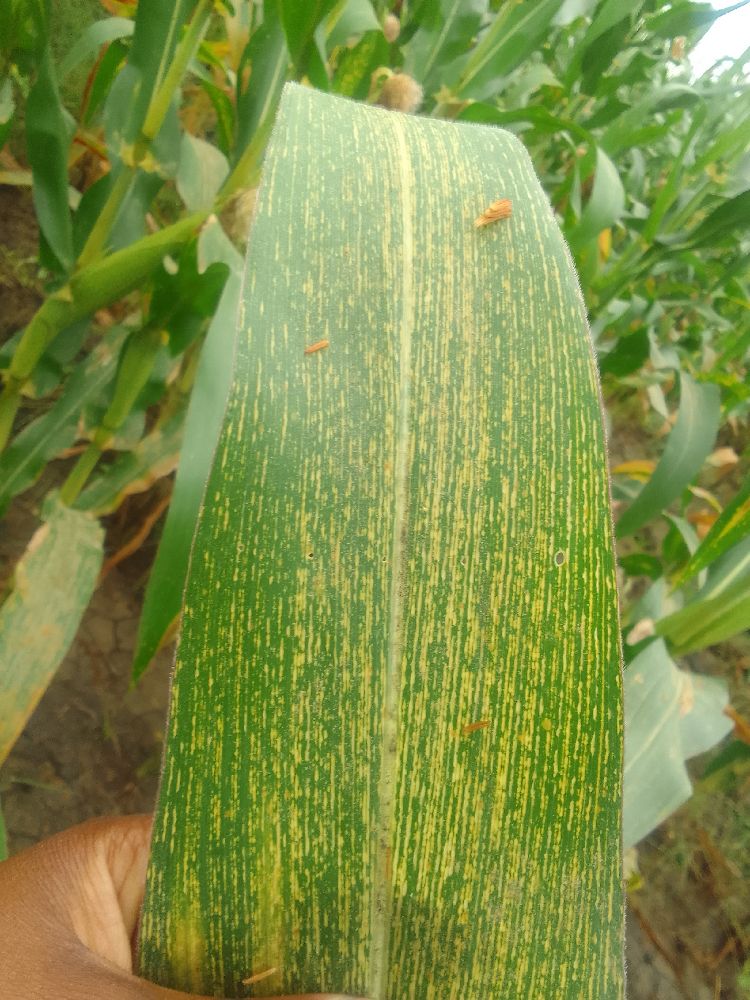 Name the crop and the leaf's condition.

maize, maize streak virus
